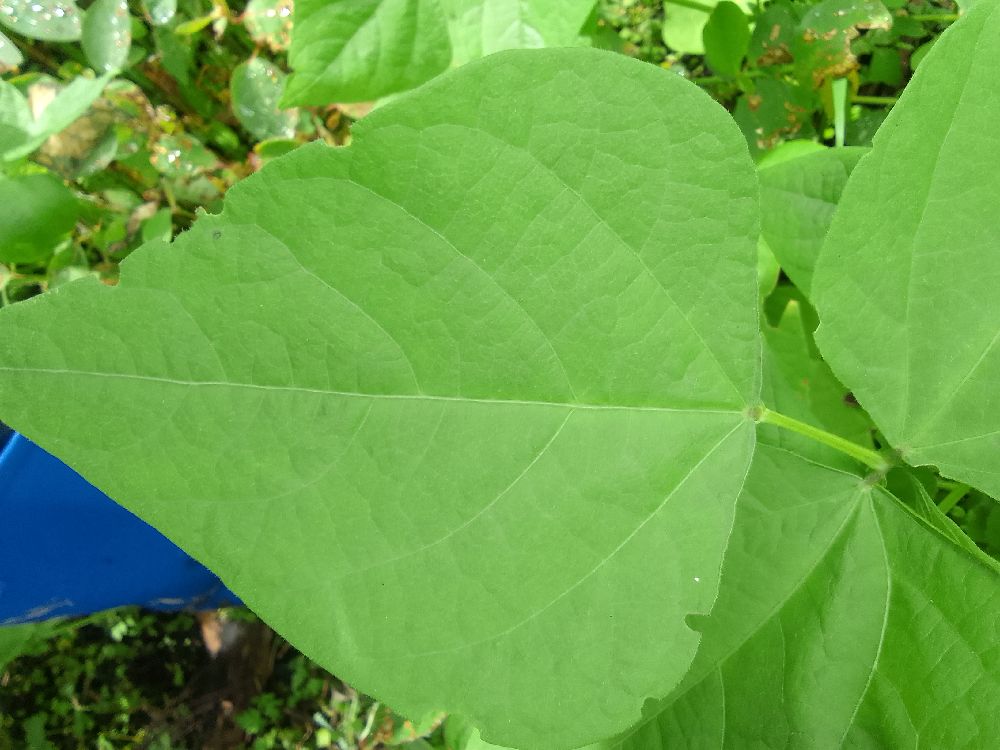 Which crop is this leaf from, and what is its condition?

common bean, healthy
